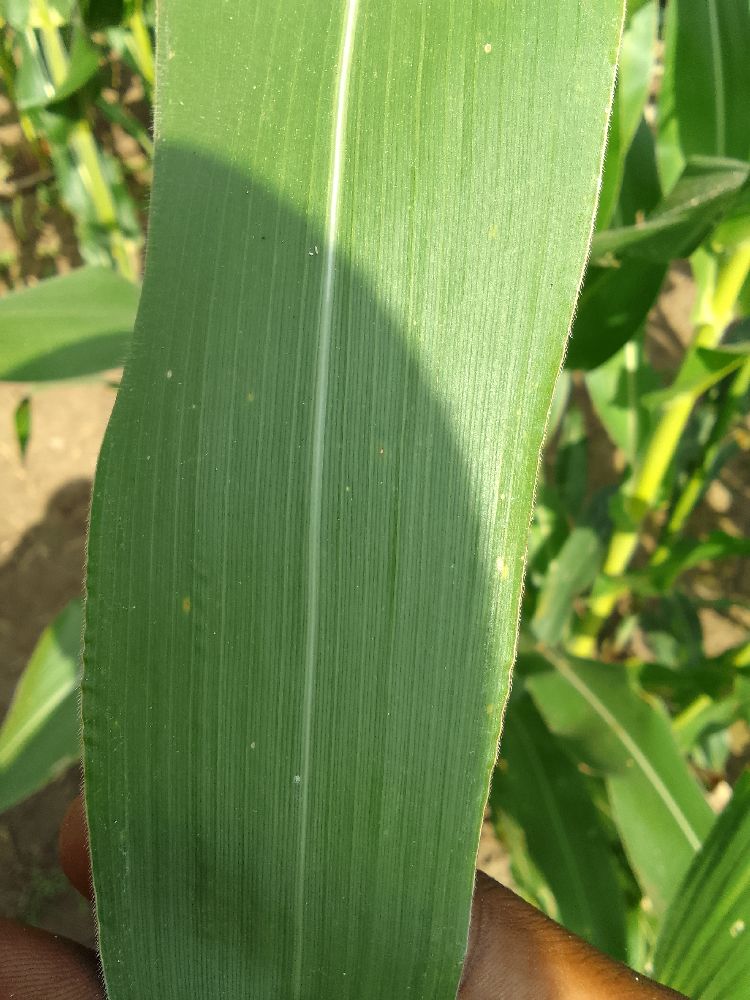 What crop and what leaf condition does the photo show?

maize, healthy
